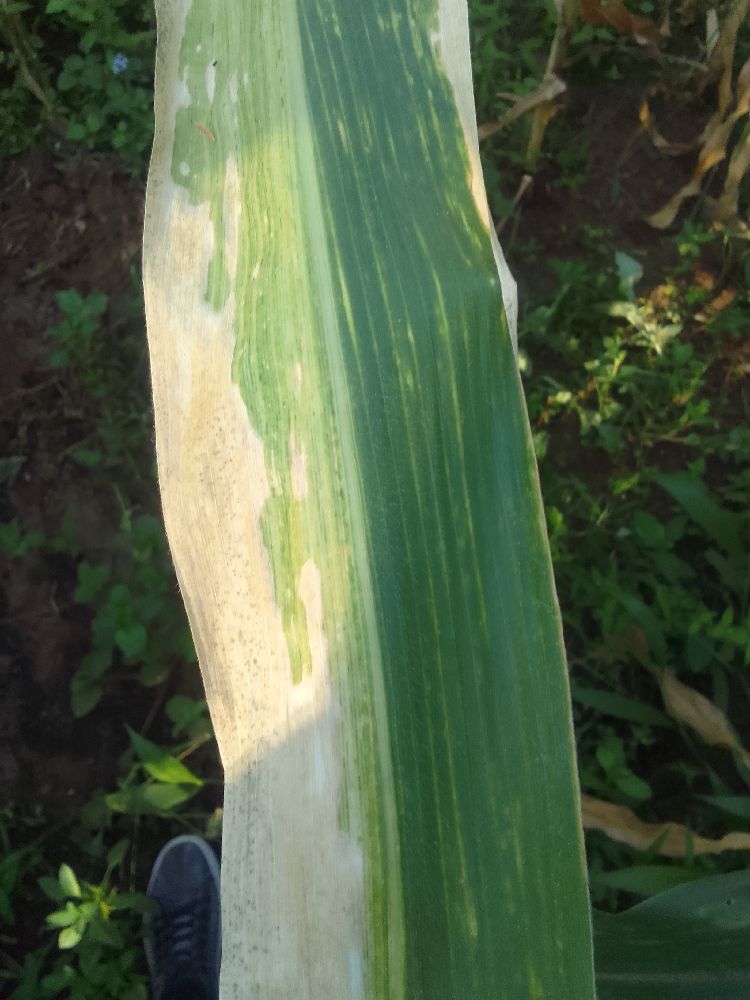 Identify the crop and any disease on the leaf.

maize, maize lethal necrosis
